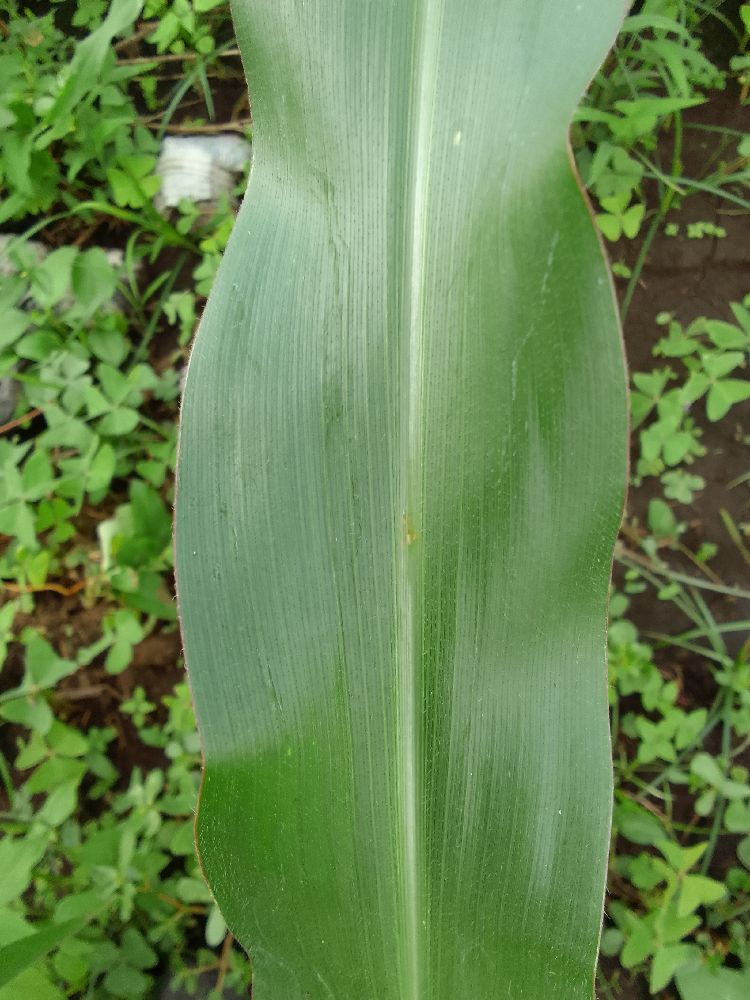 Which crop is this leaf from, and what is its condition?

maize, healthy
